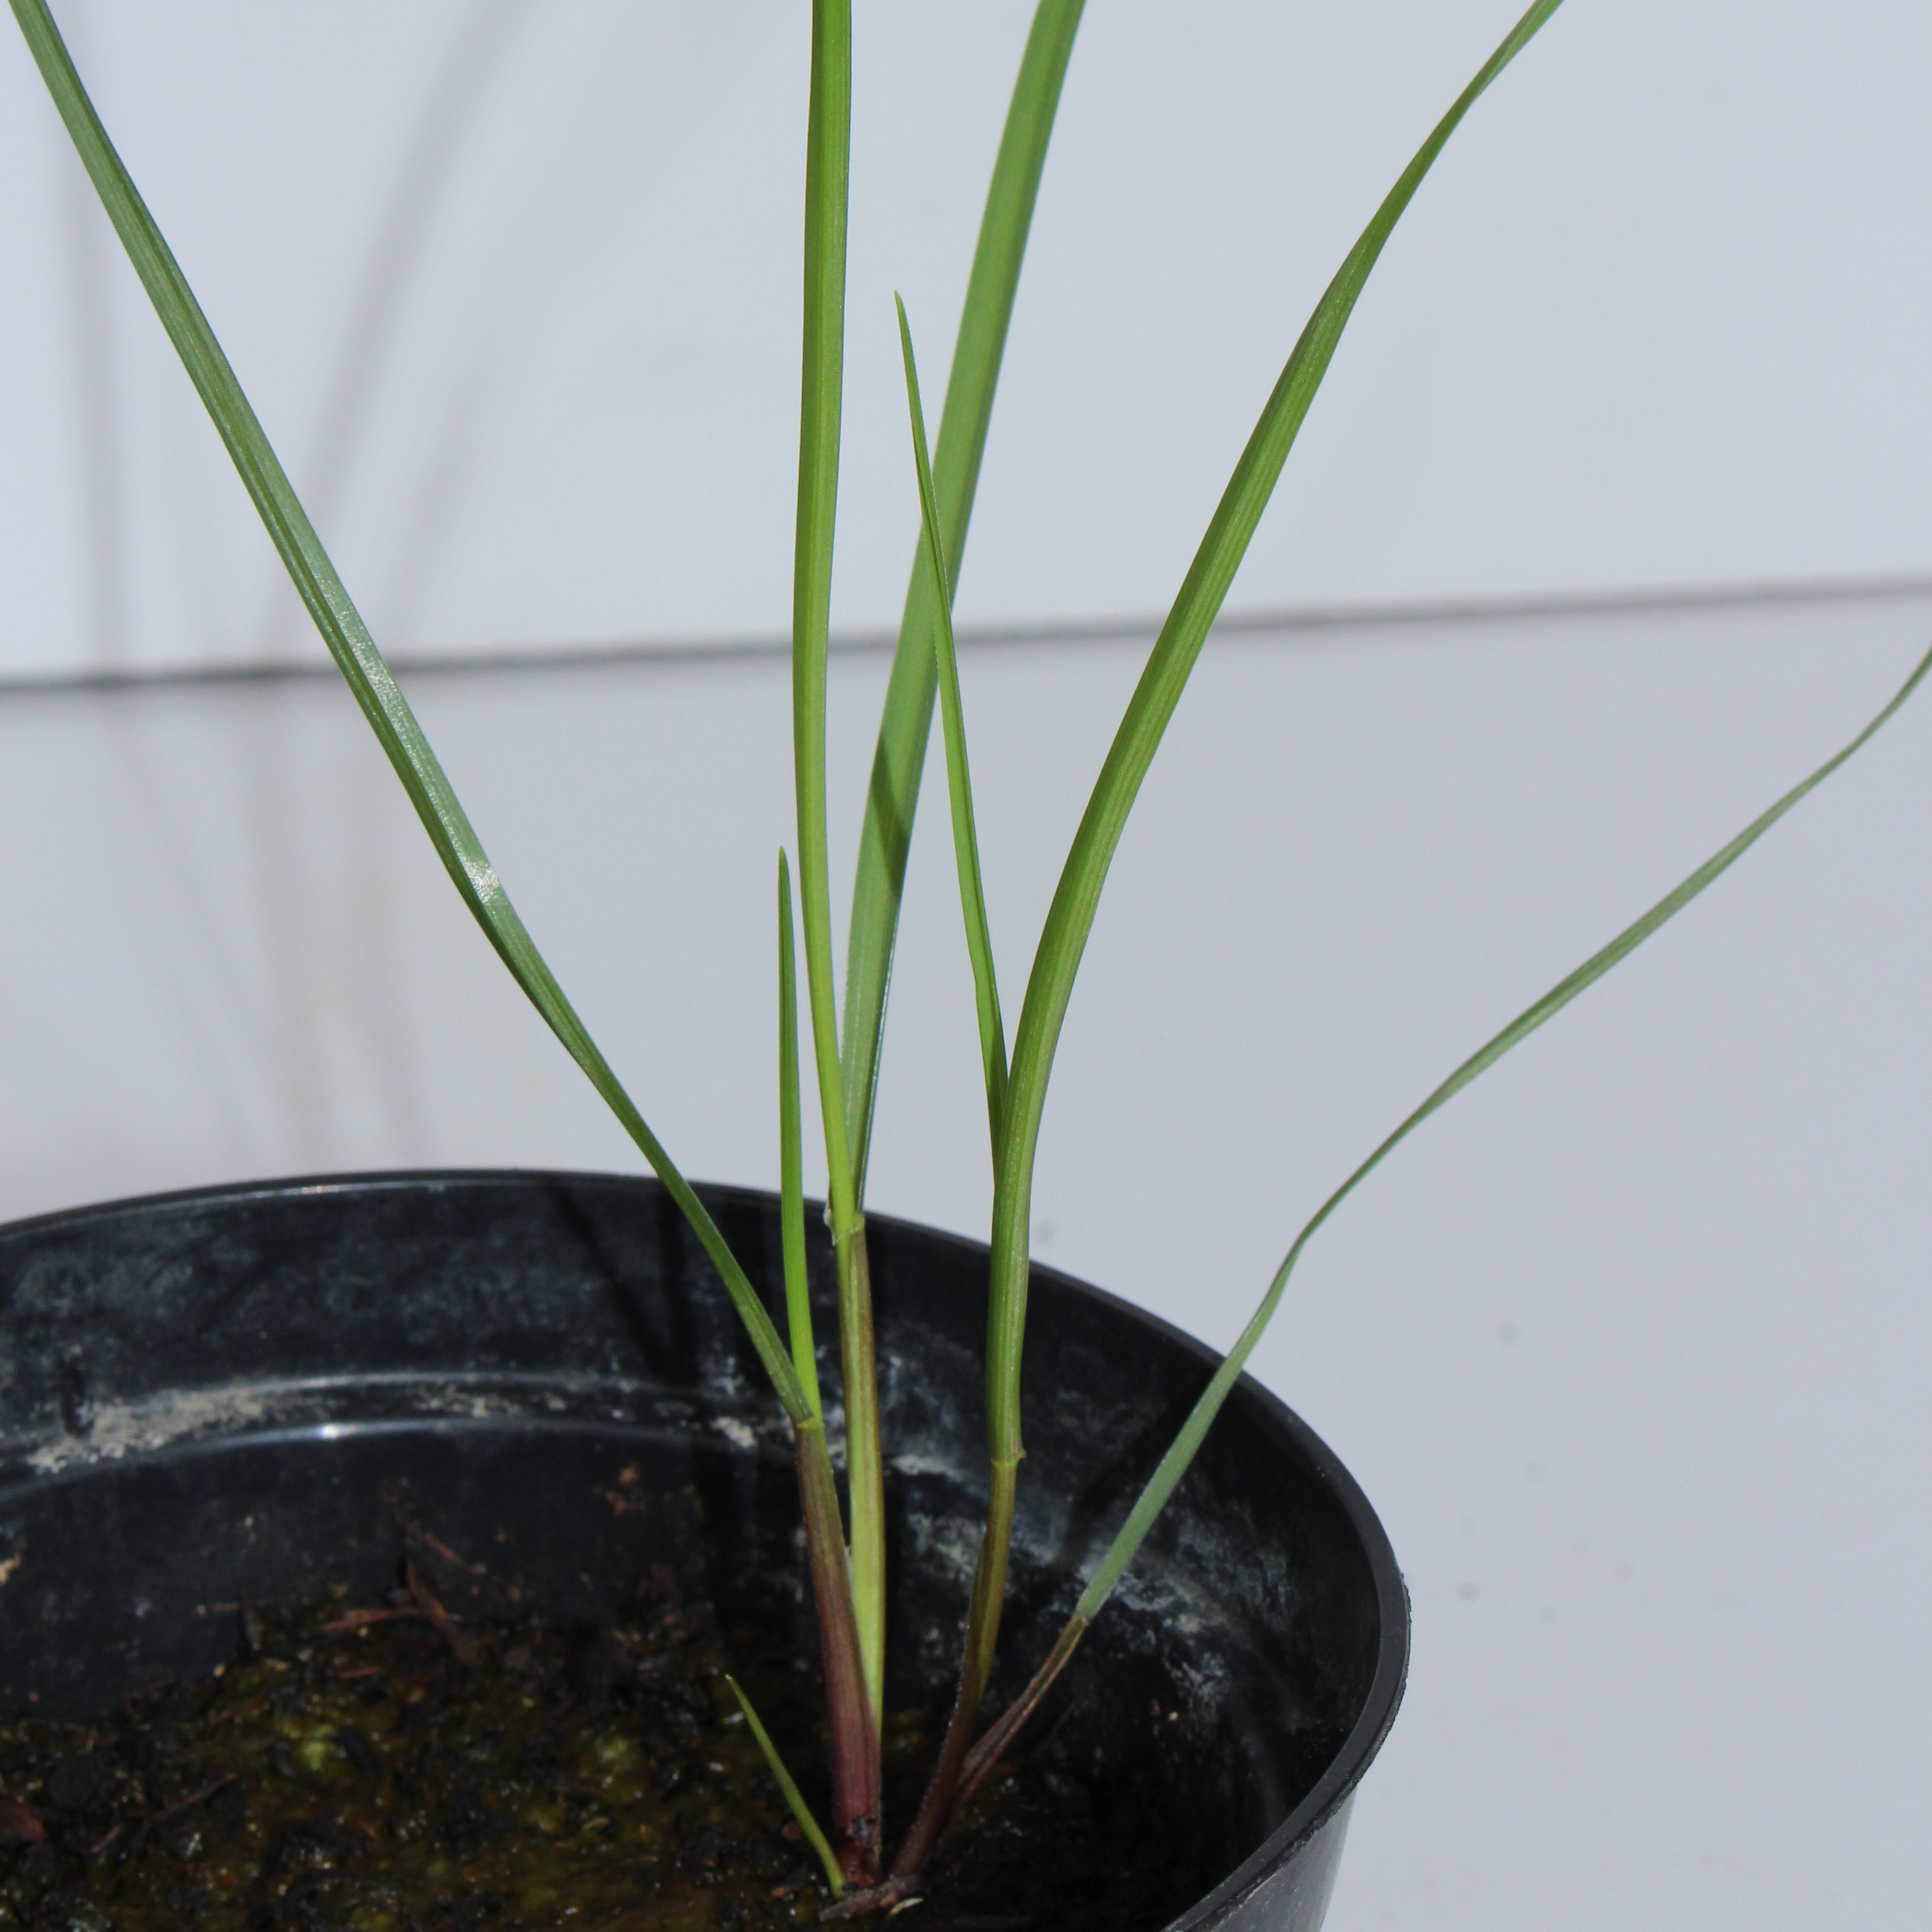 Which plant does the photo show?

Lolium multiflorum
